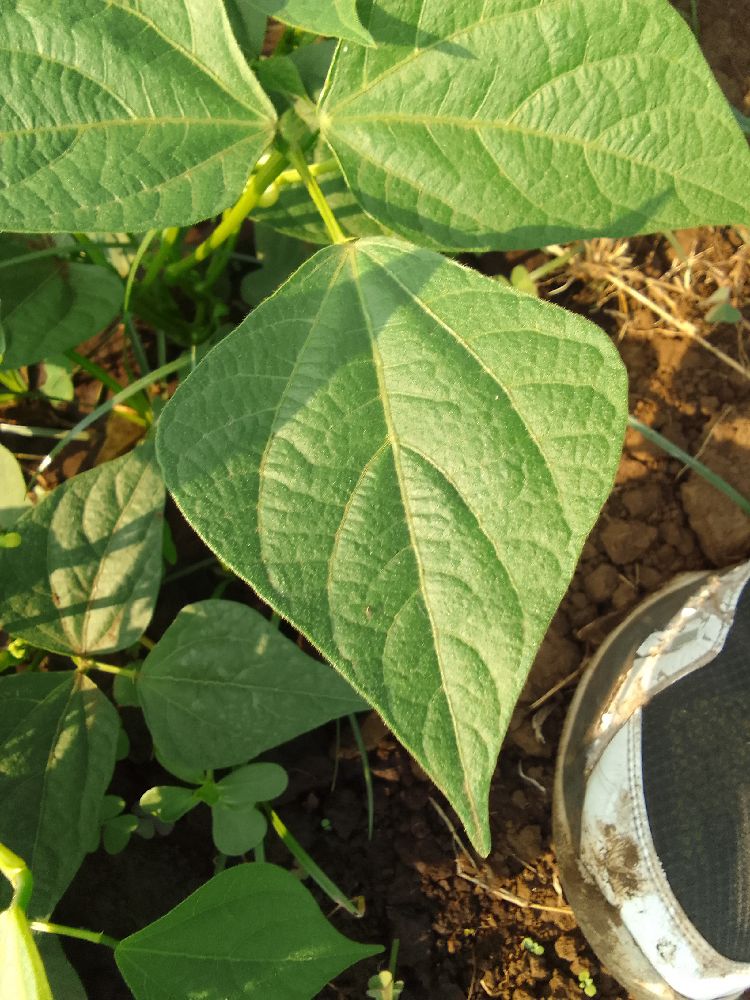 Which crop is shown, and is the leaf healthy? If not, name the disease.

common bean, healthy
